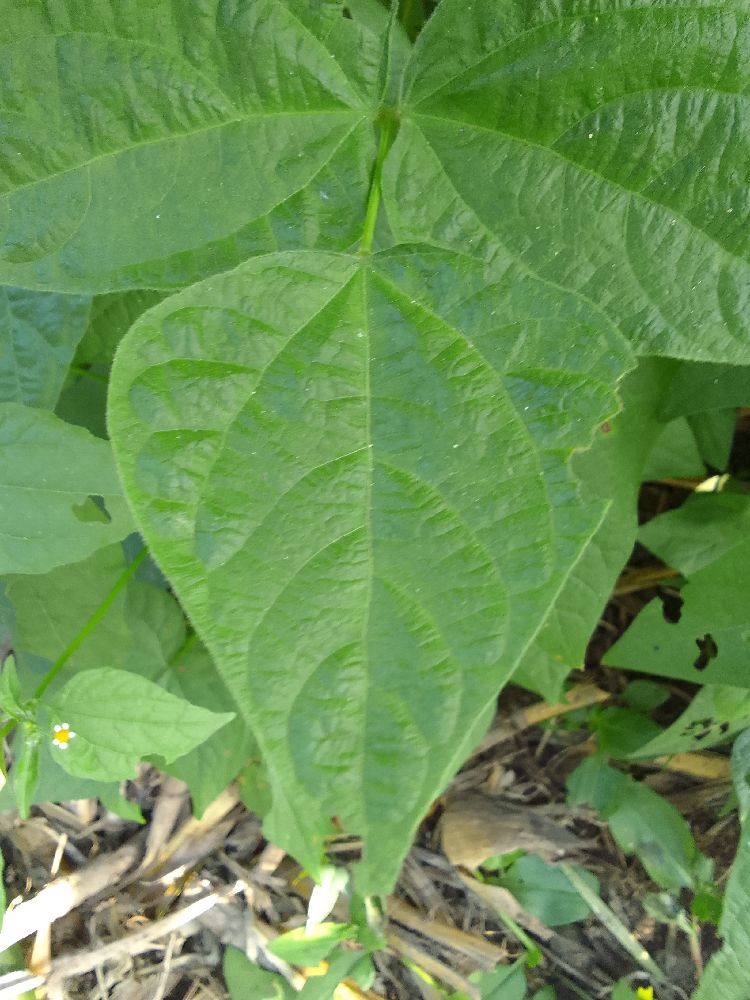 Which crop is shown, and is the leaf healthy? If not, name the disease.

common bean, healthy
